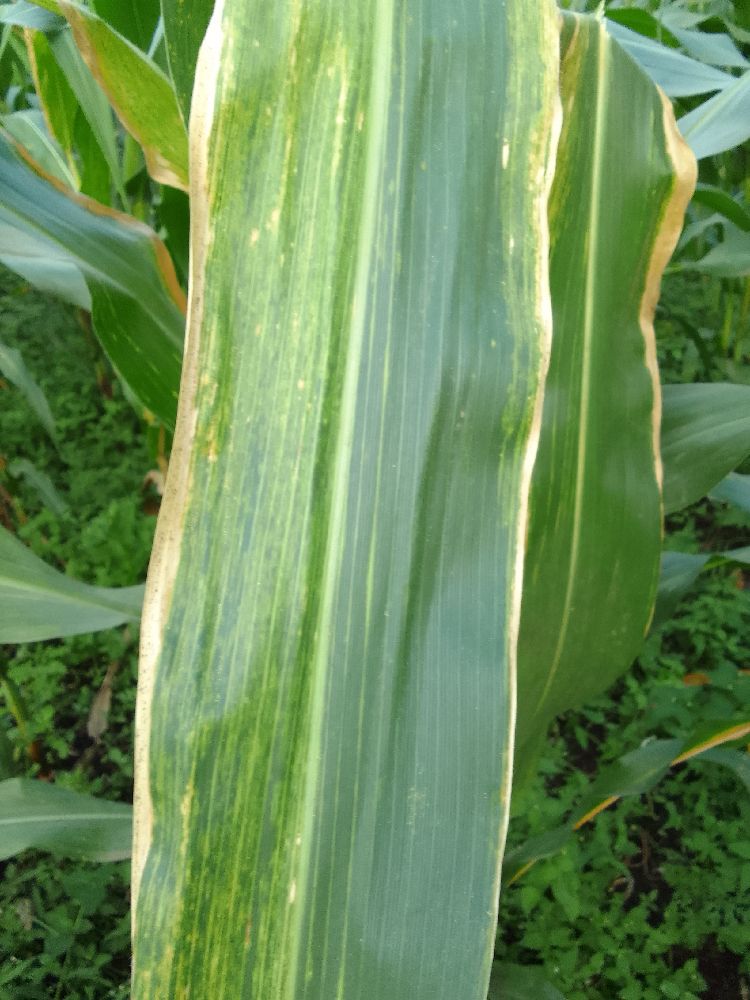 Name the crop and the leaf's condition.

maize, maize lethal necrosis
